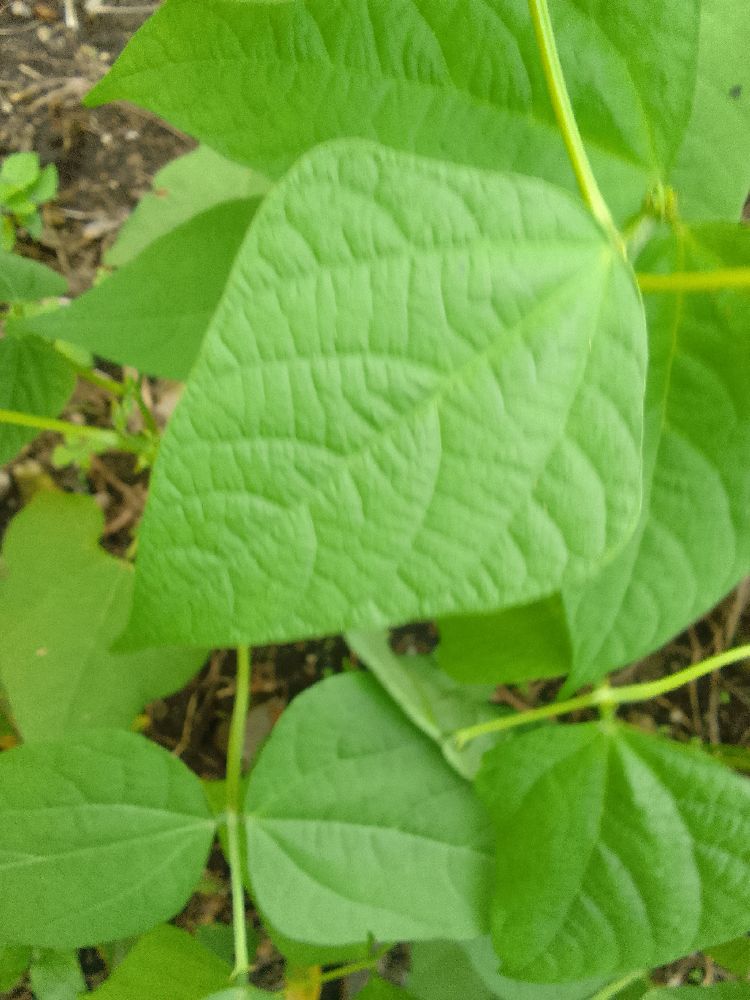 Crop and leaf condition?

common bean, healthy
